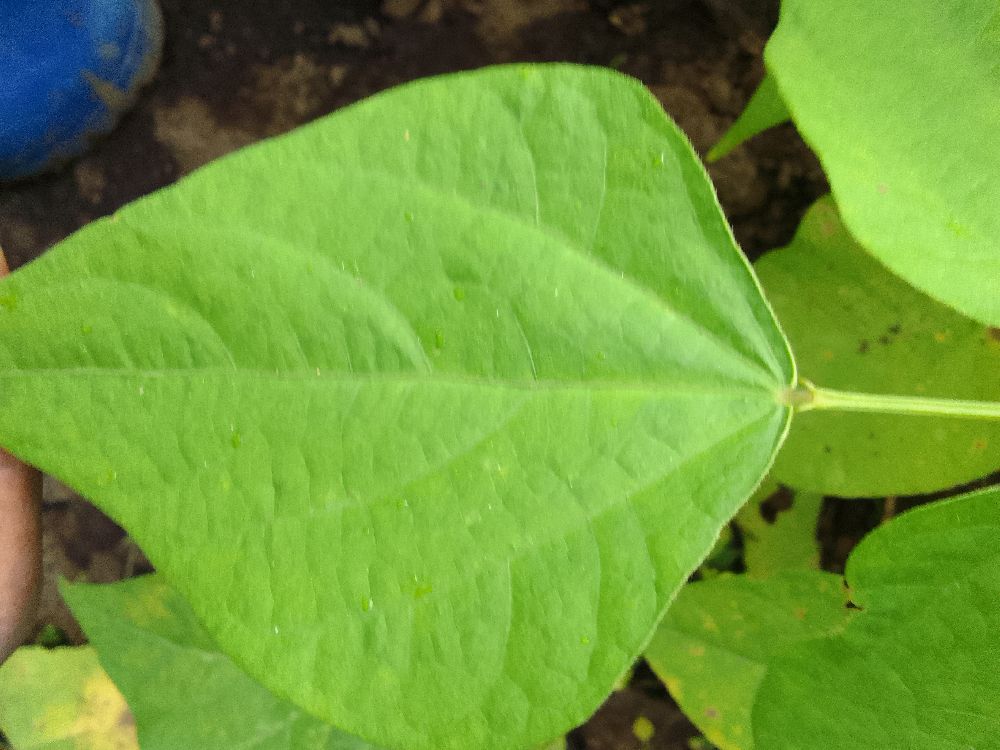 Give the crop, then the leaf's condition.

common bean, healthy
